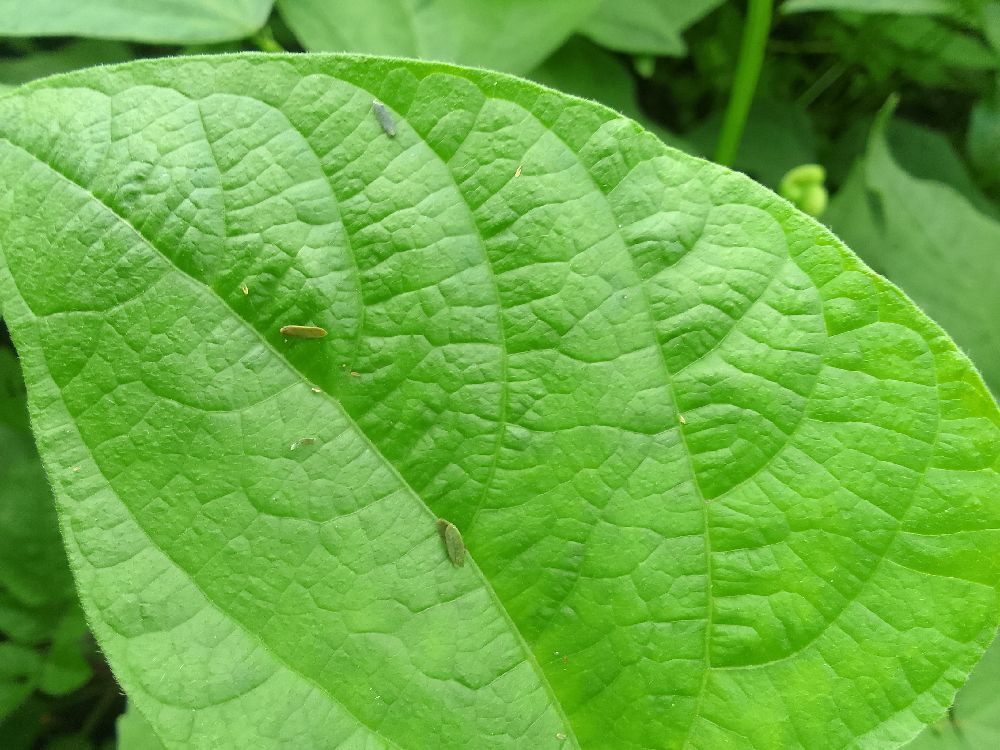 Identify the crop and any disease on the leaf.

common bean, healthy
